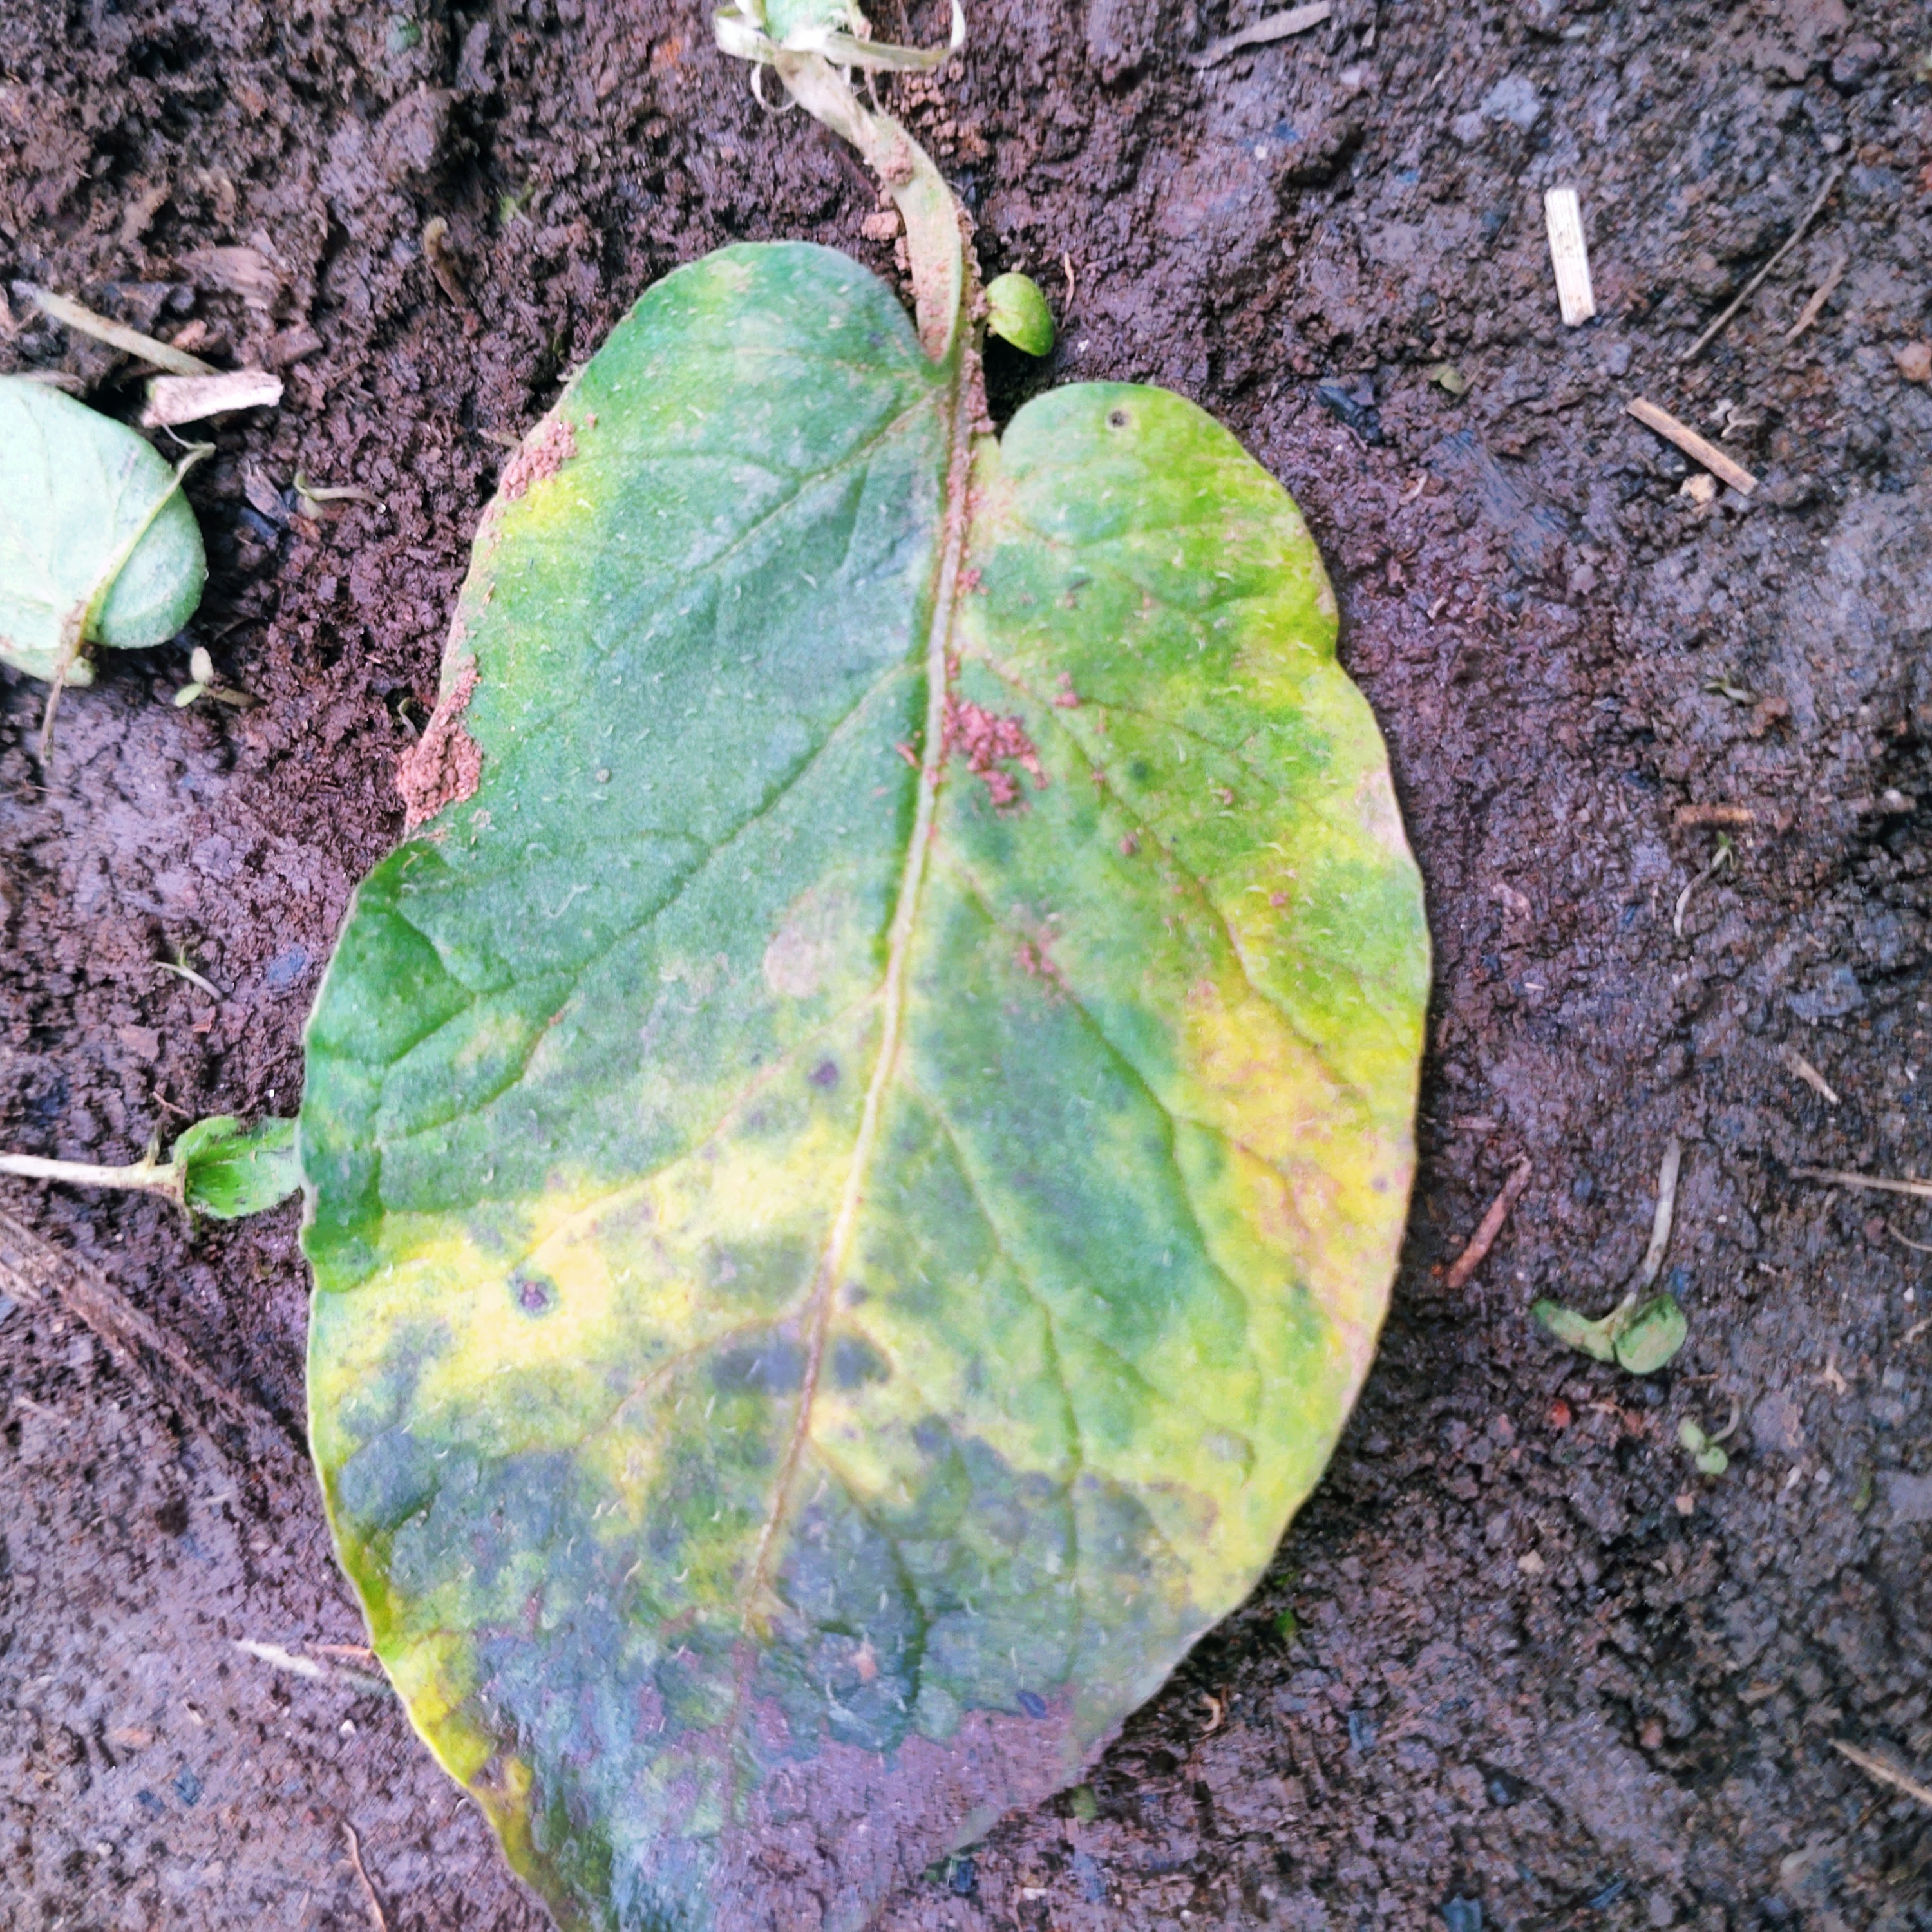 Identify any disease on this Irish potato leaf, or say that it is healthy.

late blight
